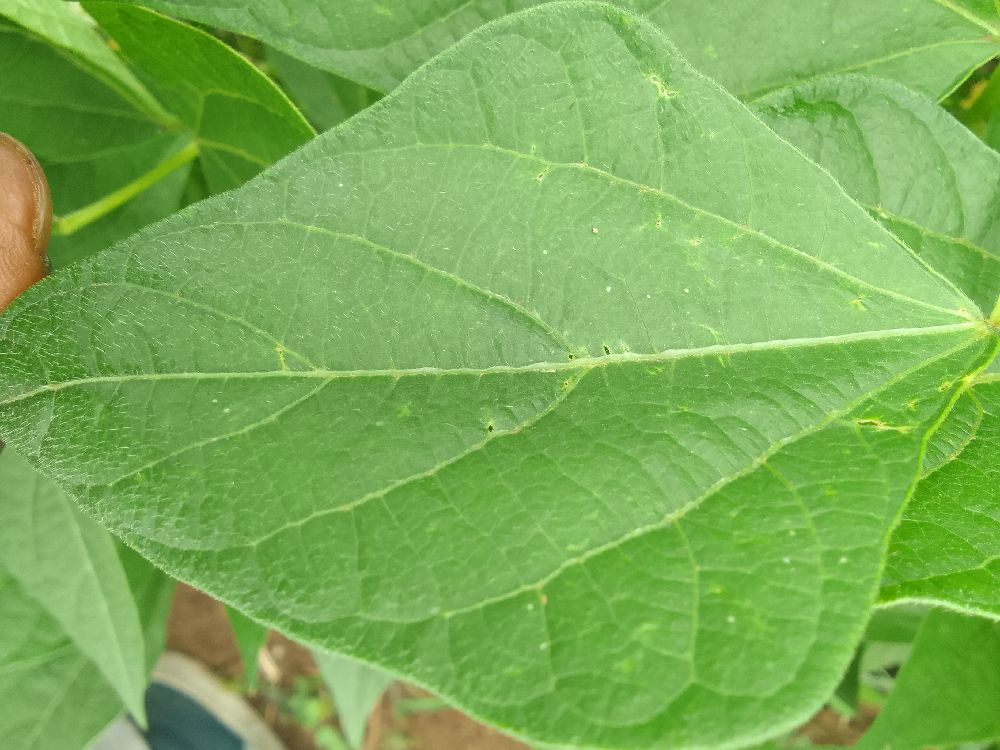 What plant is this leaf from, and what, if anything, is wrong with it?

common bean, healthy
